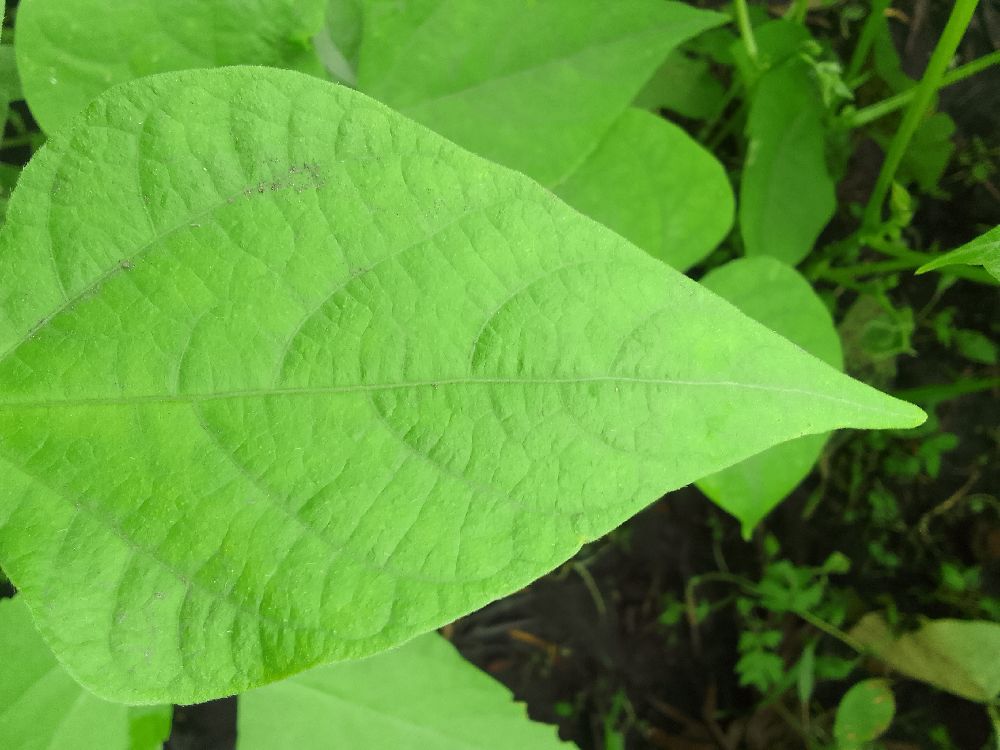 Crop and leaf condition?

common bean, healthy
